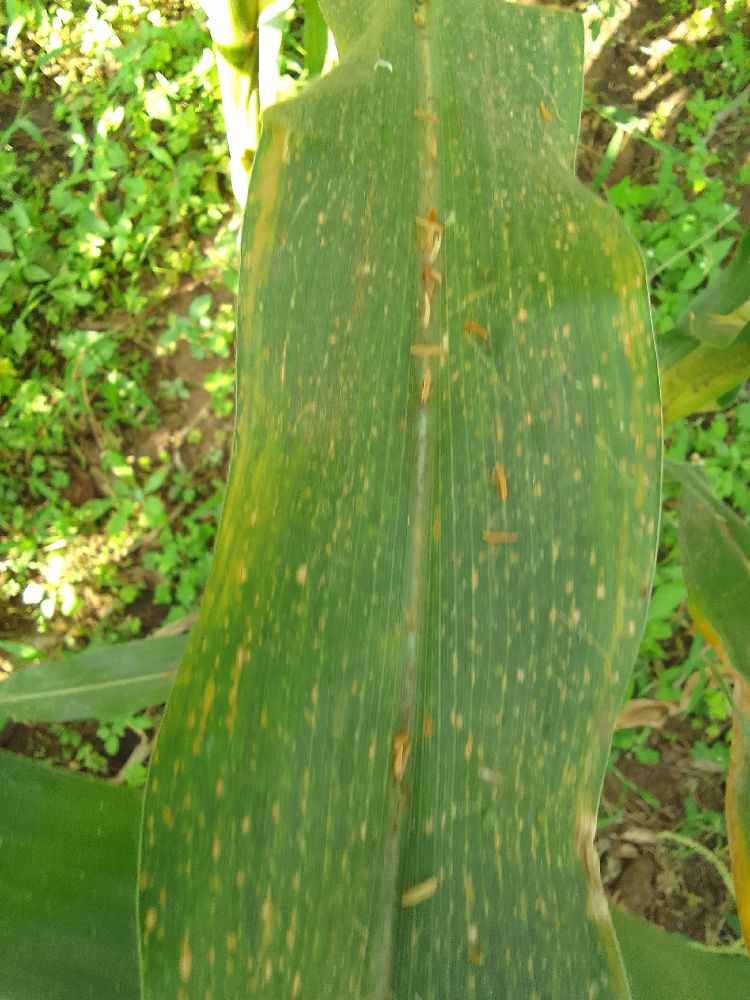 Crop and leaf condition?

maize, maize lethal necrosis
